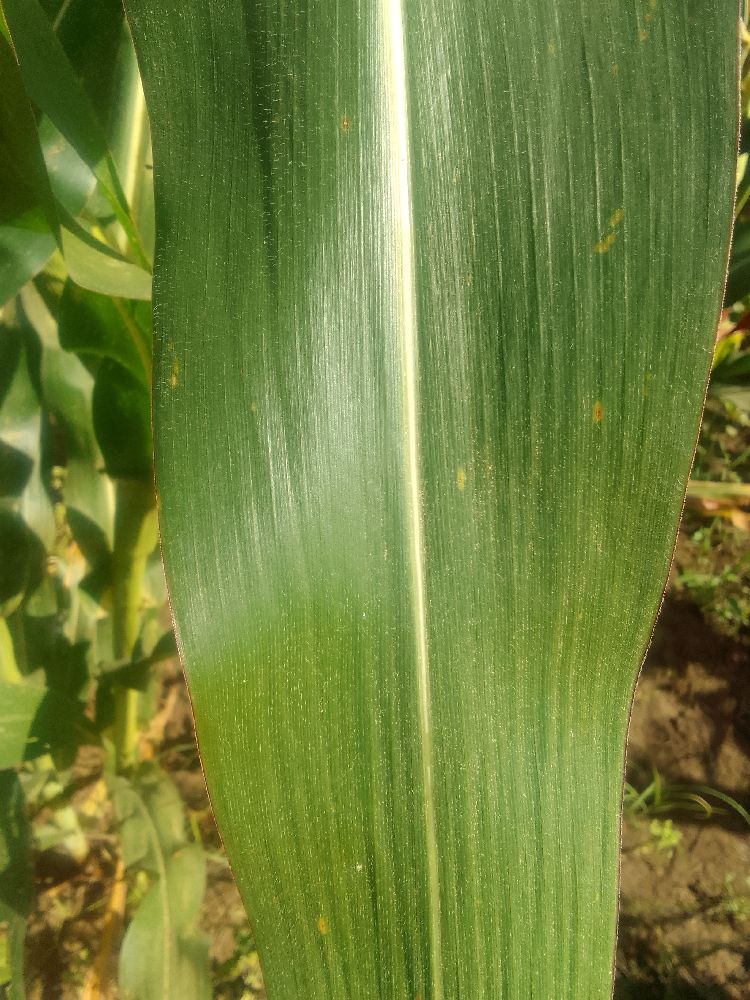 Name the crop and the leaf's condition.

maize, healthy
